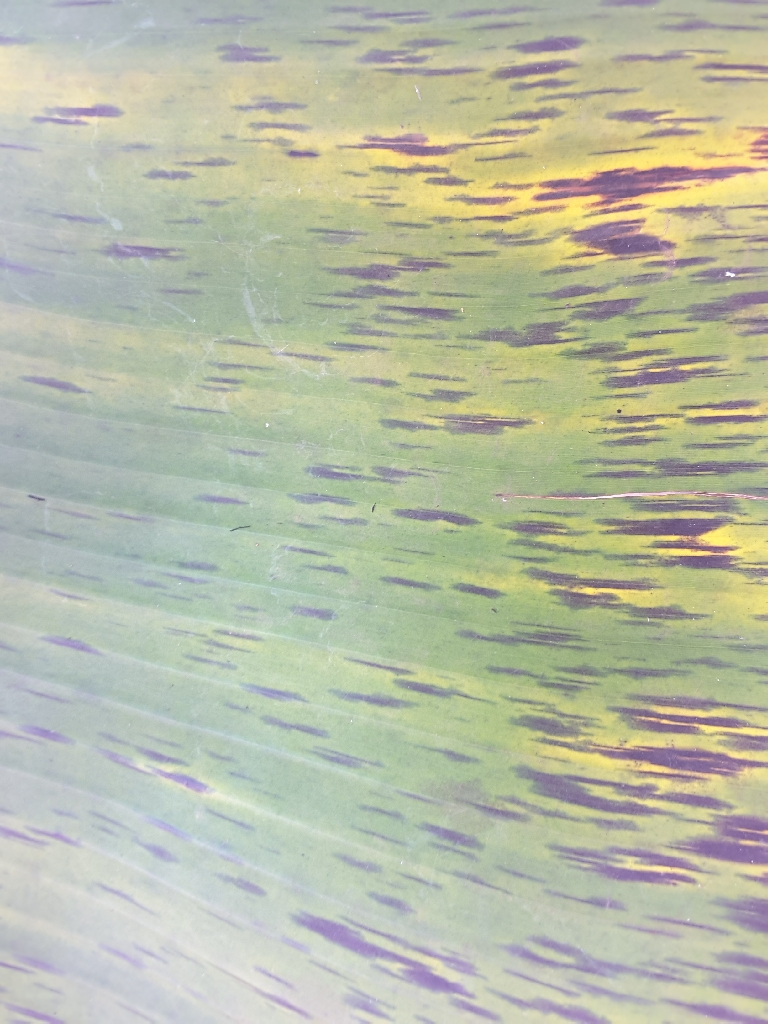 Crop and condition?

banana, black sigatoka
